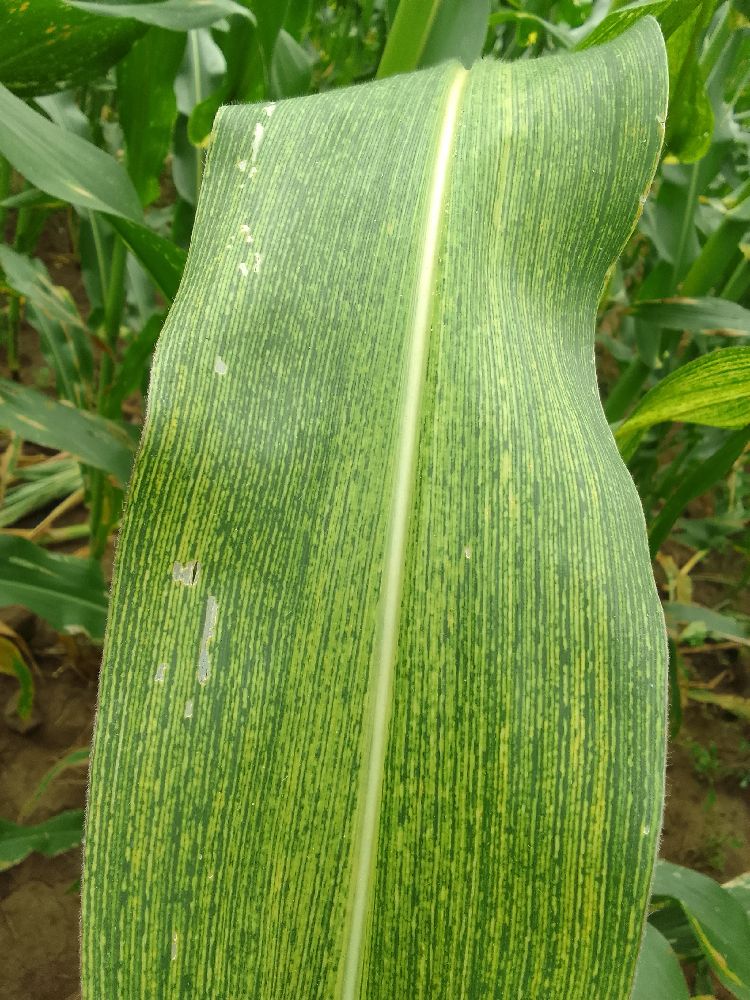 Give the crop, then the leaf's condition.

maize, maize streak virus
